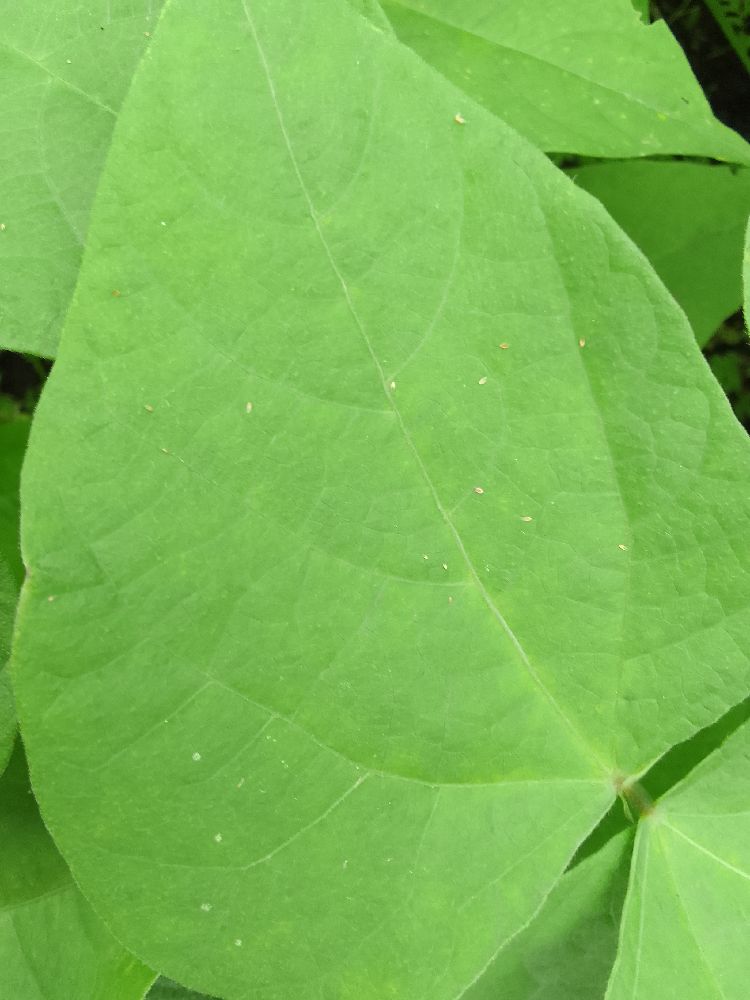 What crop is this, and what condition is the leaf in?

common bean, healthy
